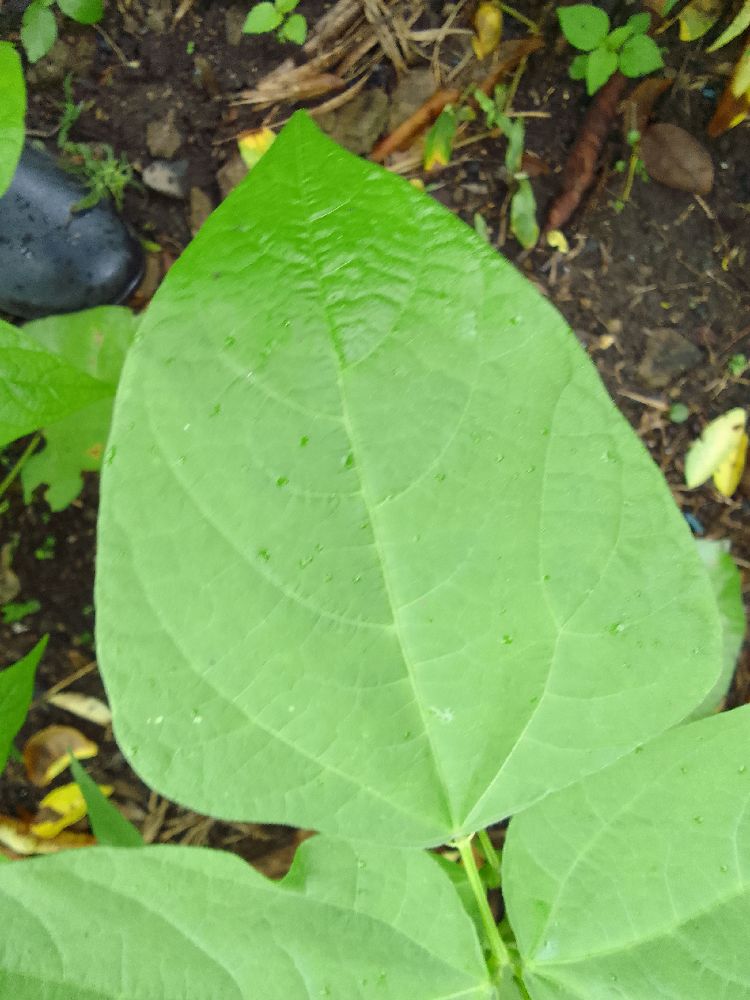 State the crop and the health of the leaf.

common bean, healthy
